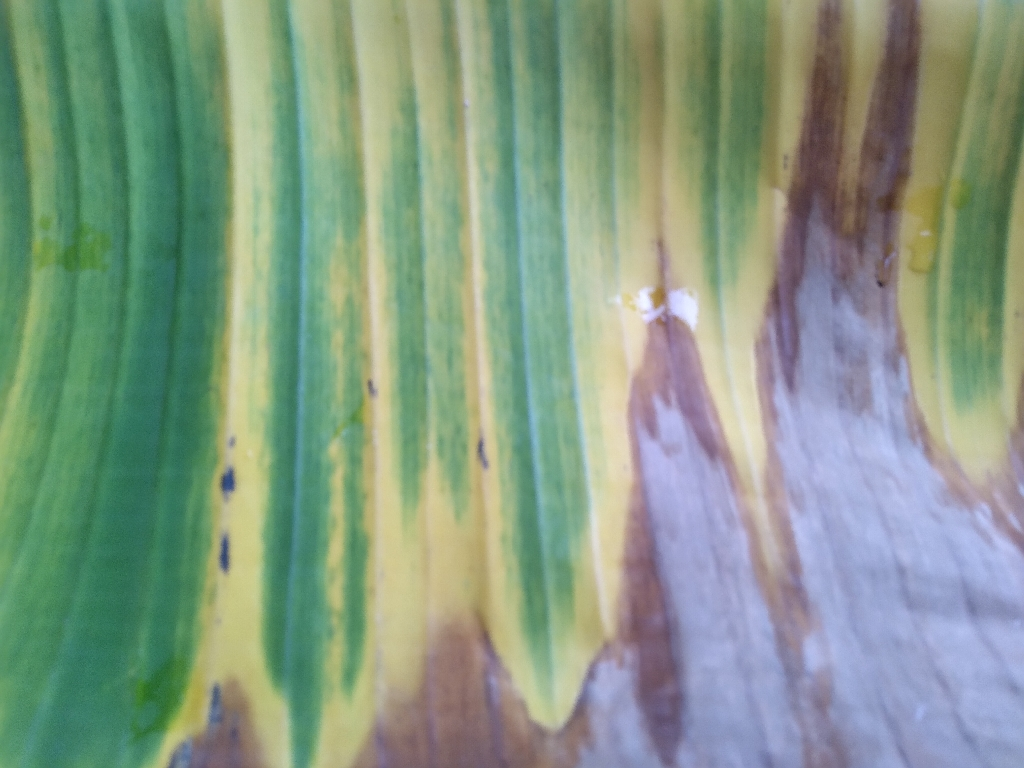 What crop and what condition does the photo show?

banana, fusarium wilt race 1
